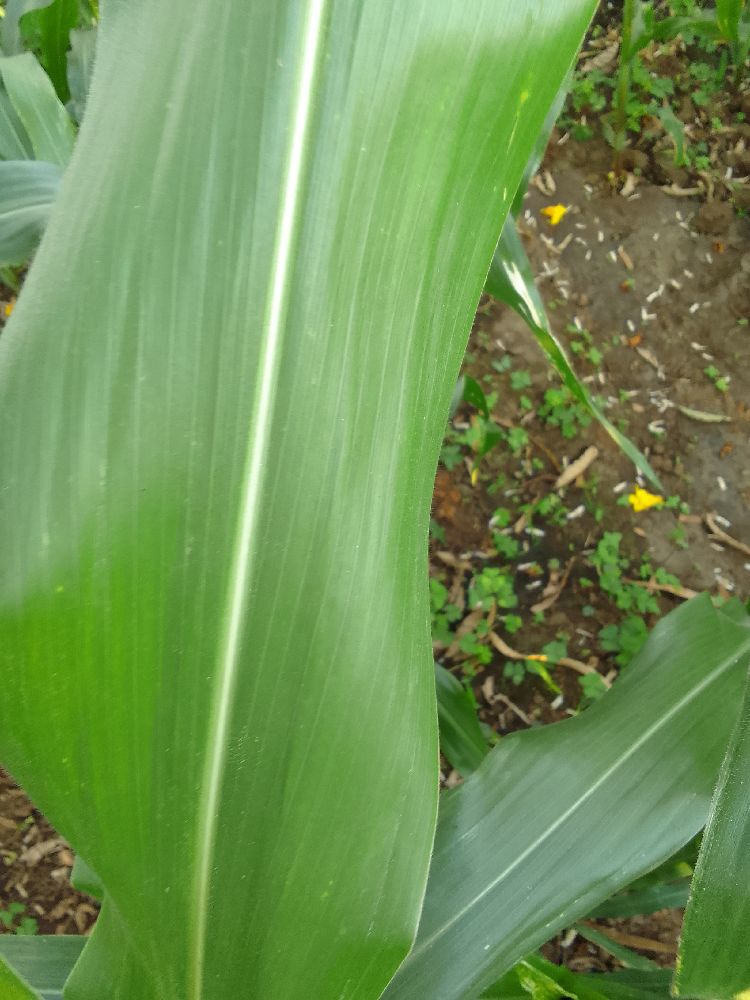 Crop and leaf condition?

maize, healthy
